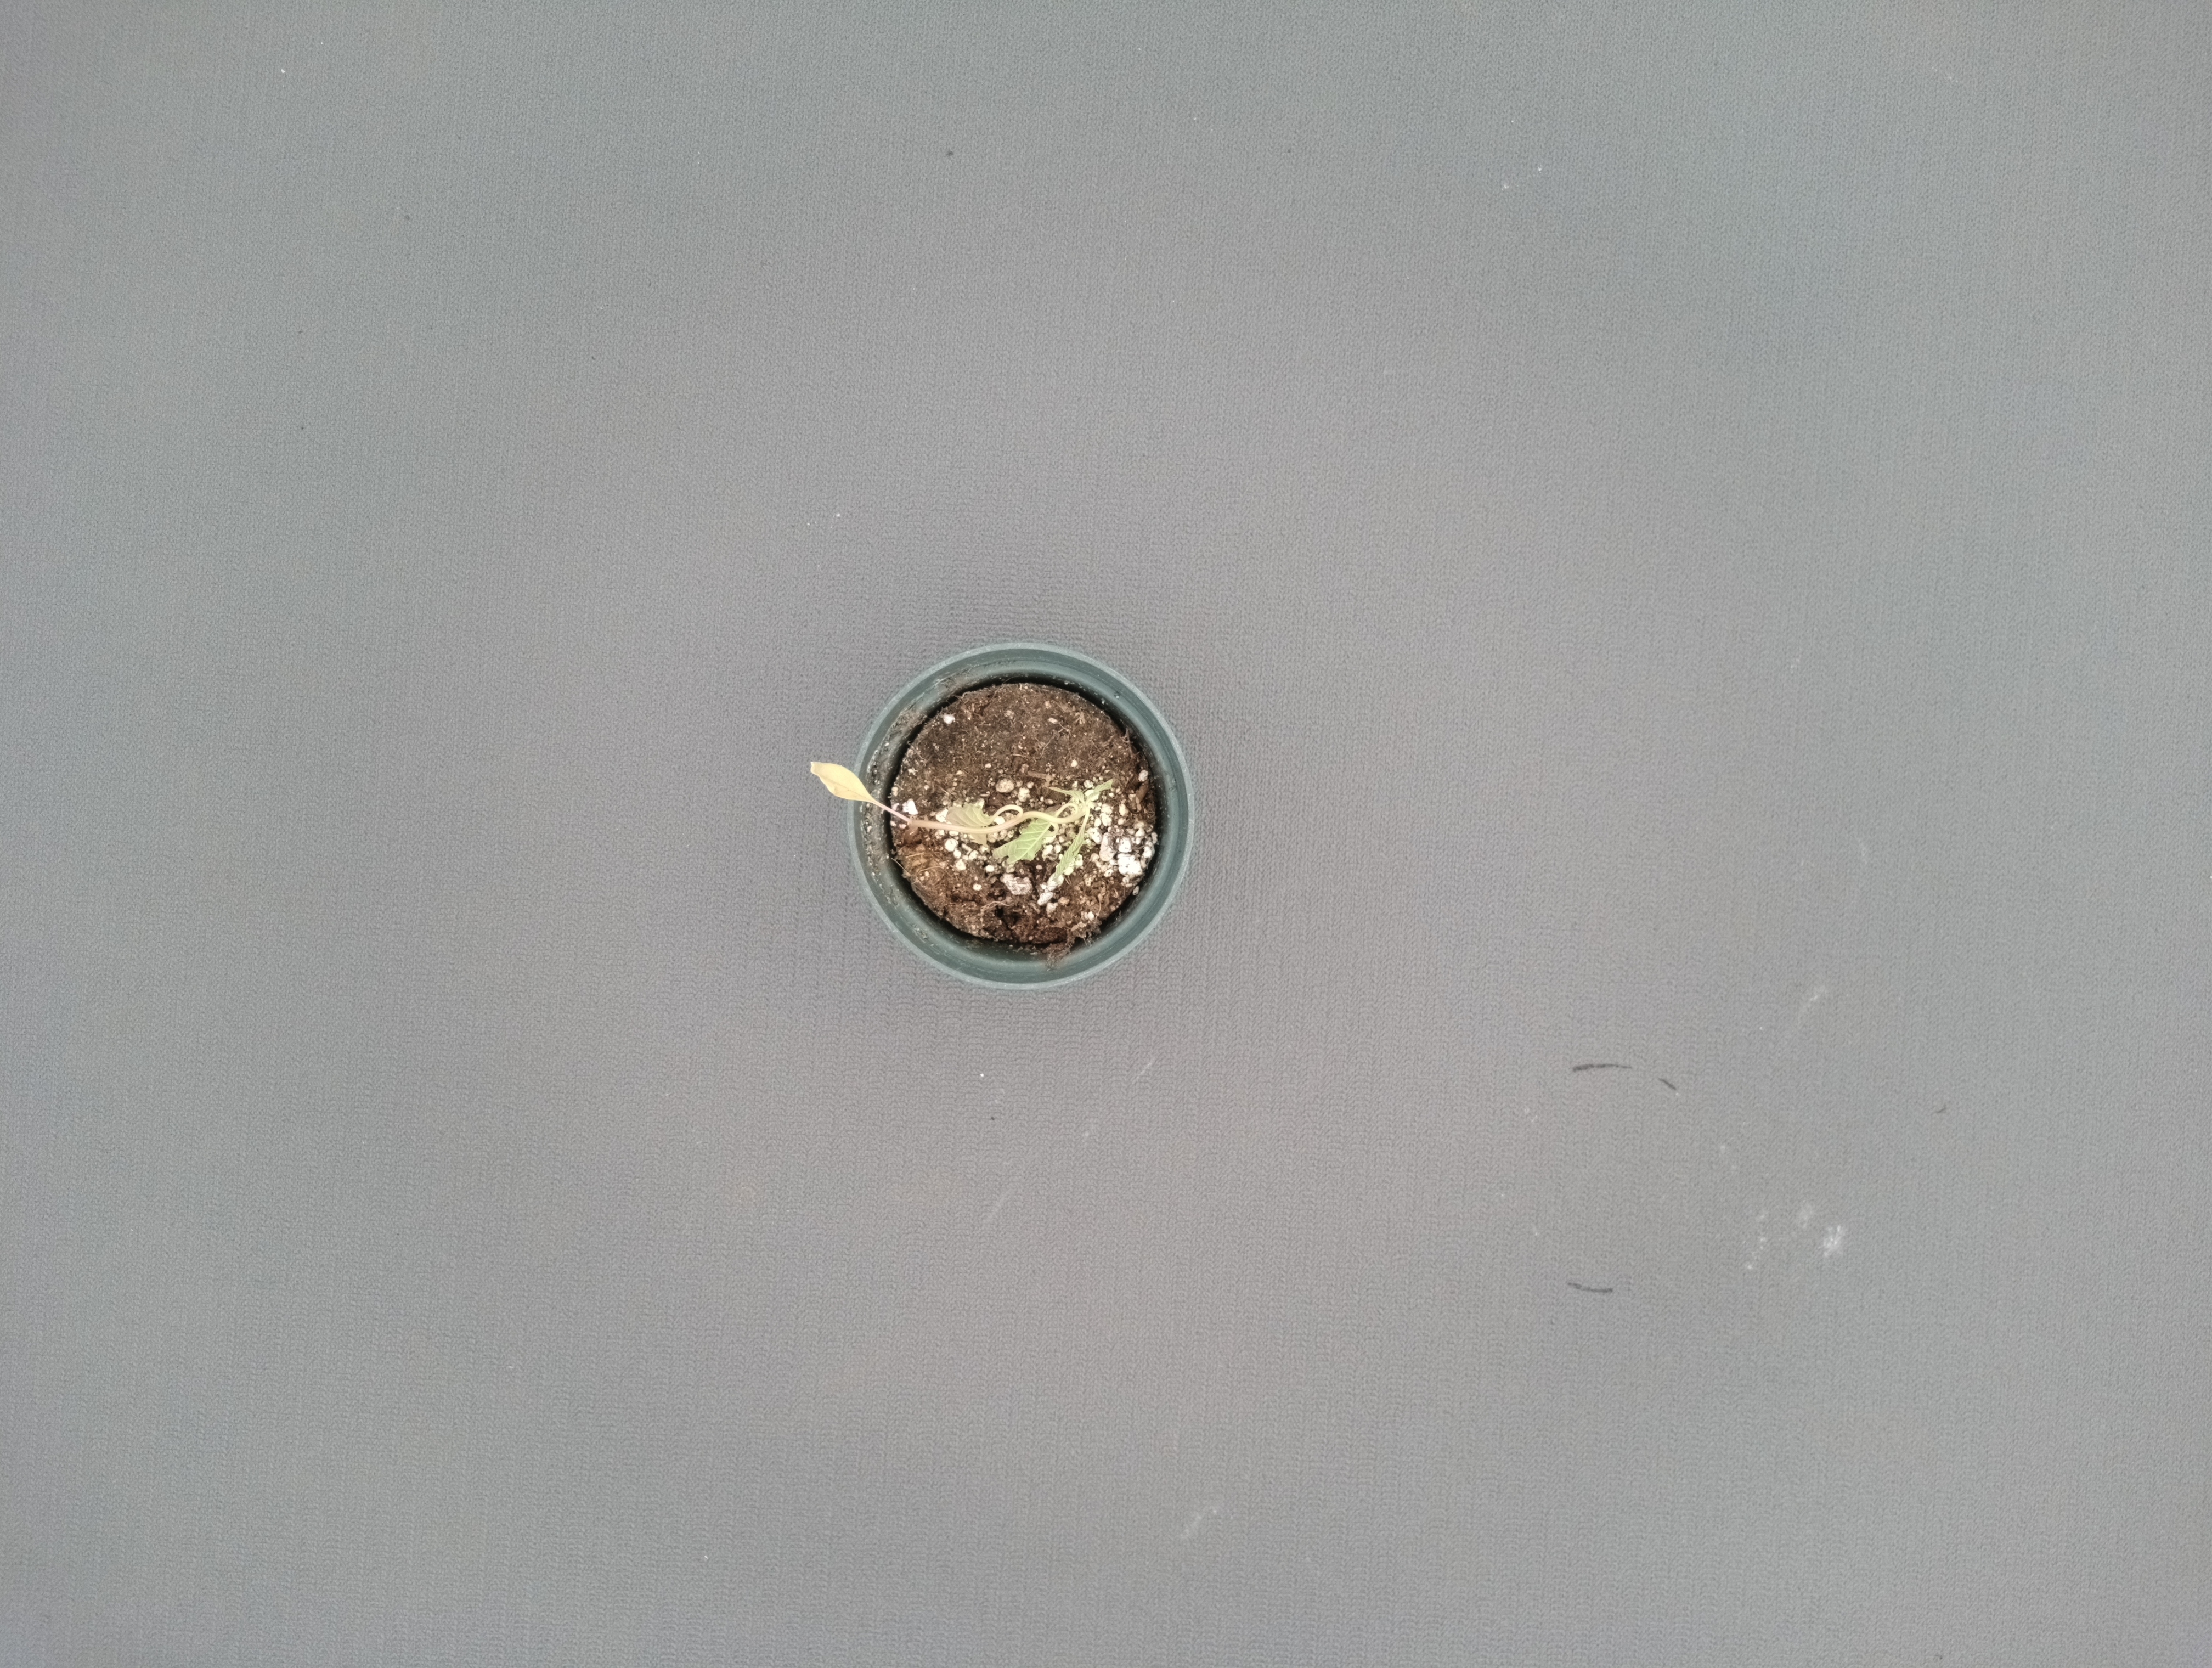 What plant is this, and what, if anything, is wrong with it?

waterhemp, epinasty
